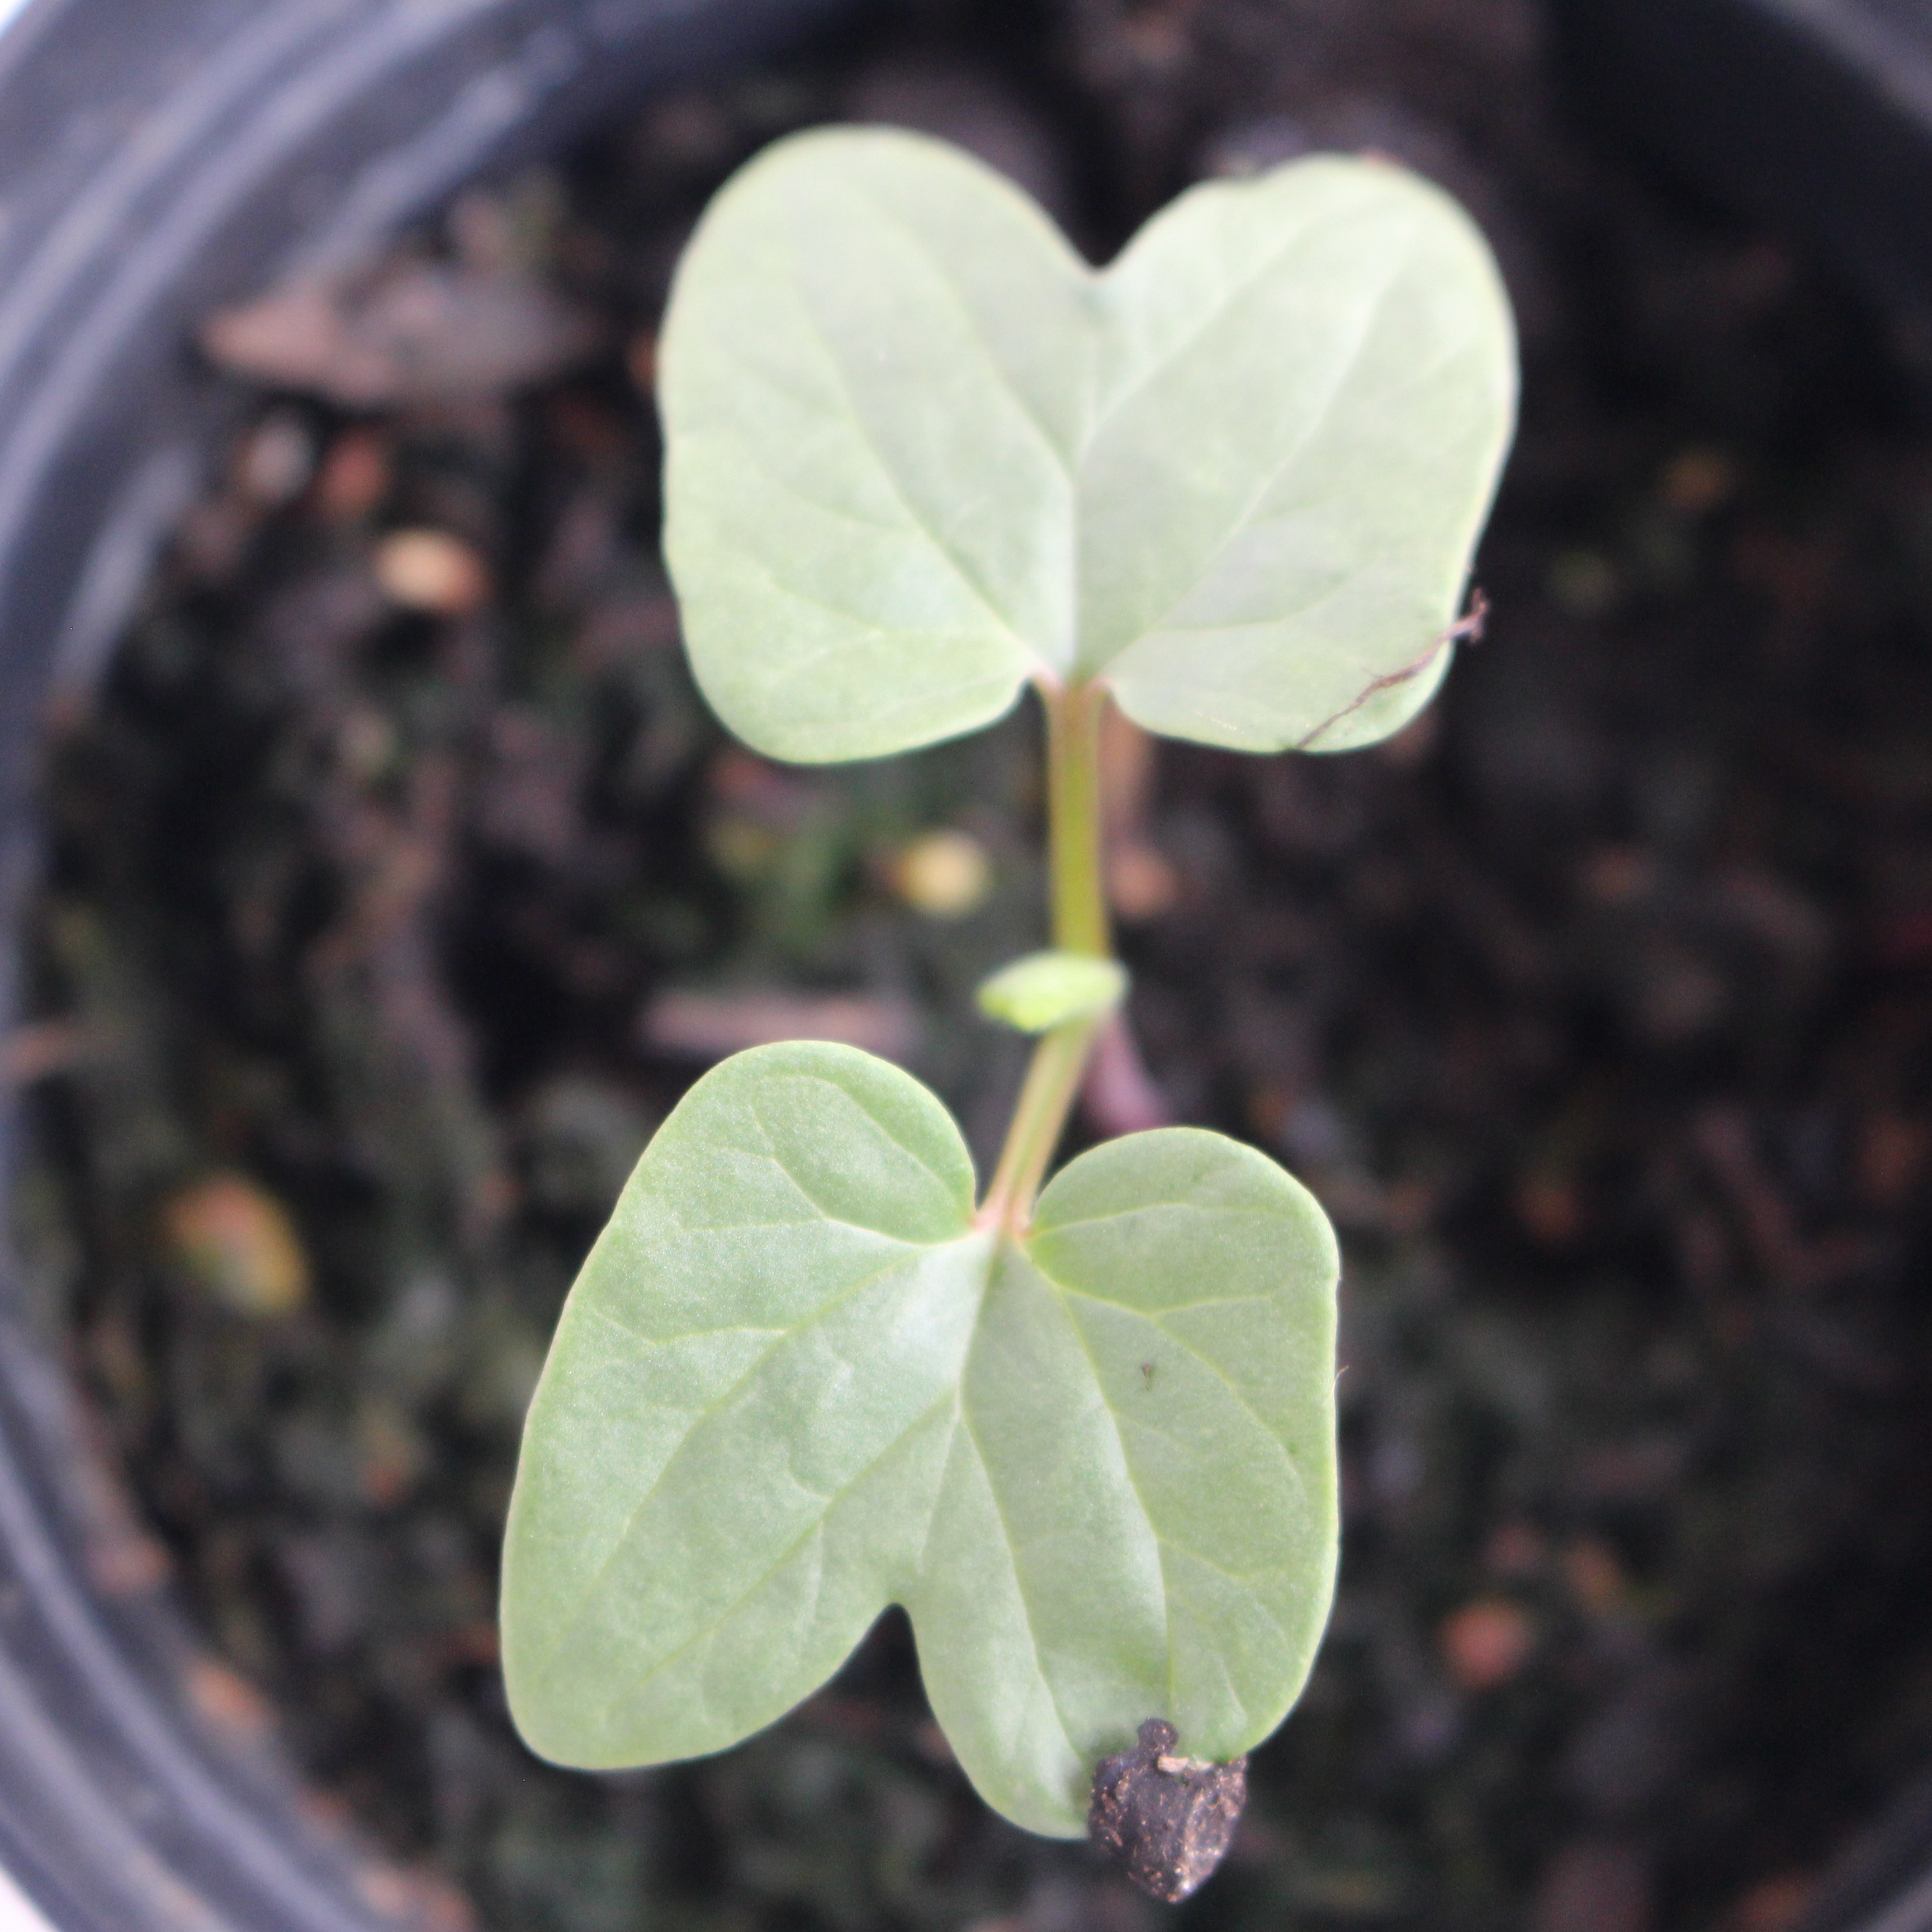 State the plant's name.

Convolvulus arvensis
